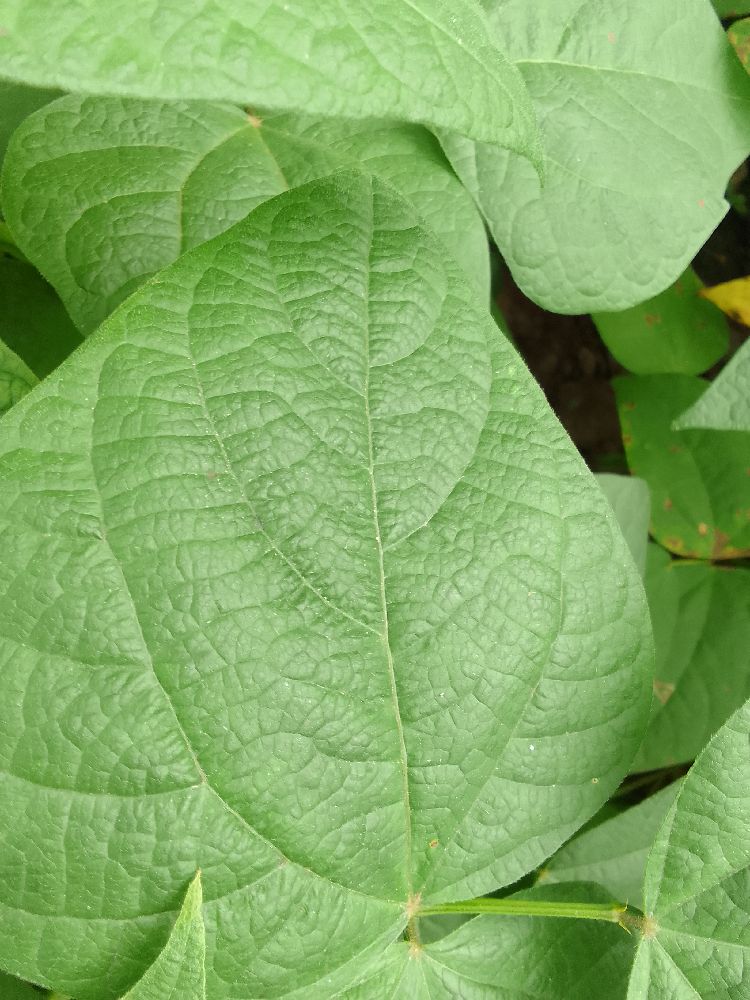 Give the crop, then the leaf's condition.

common bean, healthy
